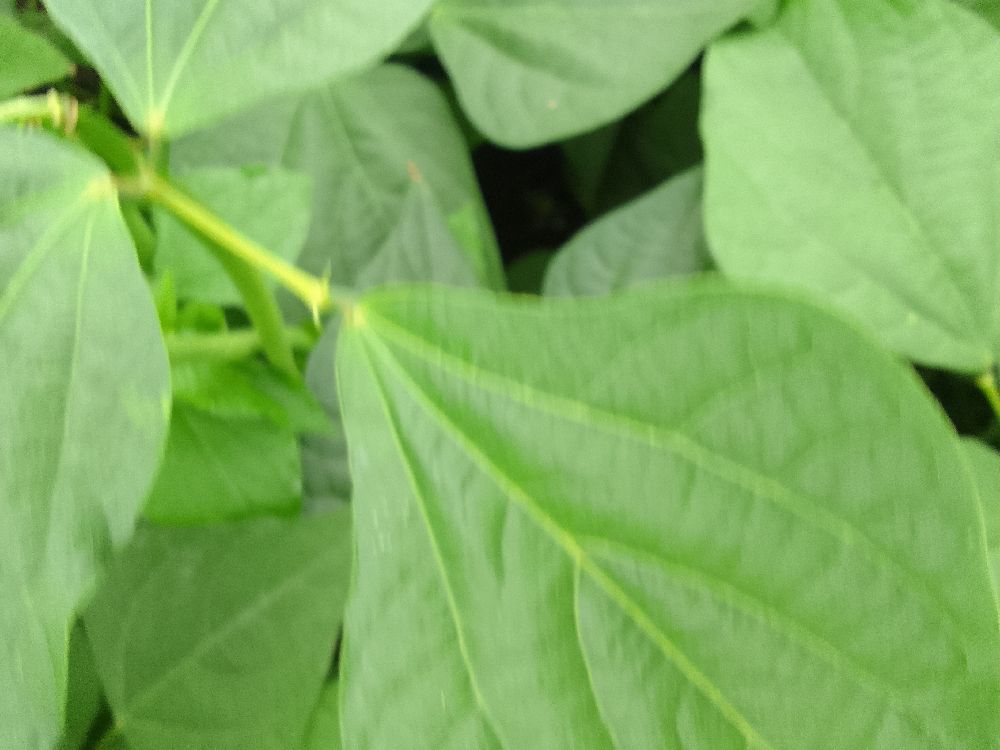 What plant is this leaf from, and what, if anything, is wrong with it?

common bean, healthy
